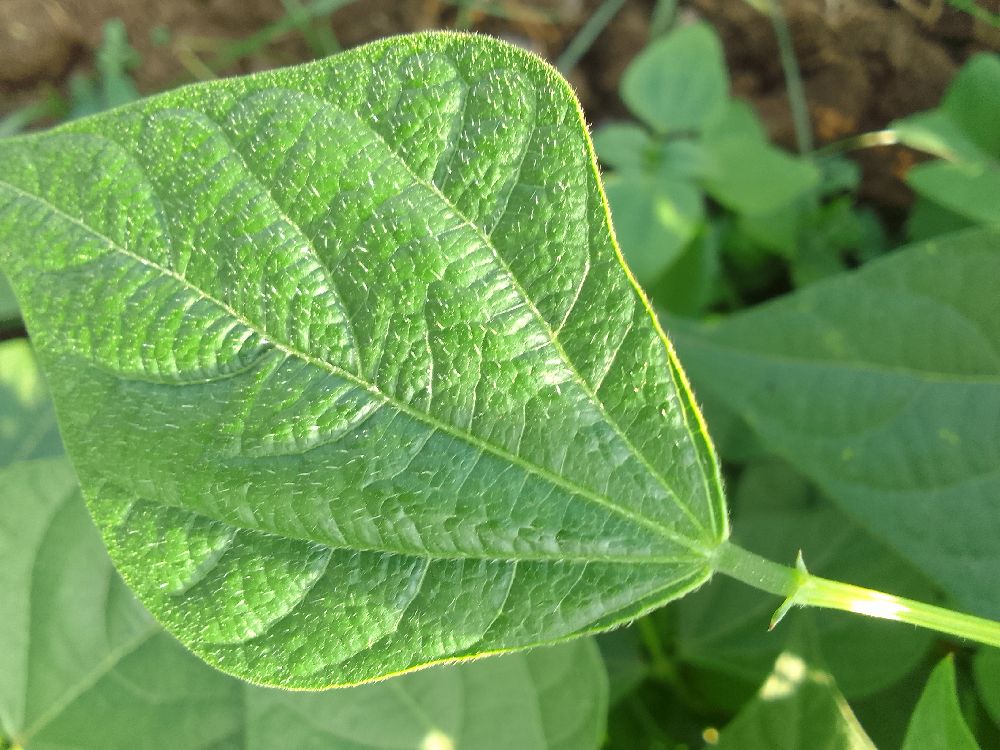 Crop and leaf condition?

common bean, healthy
